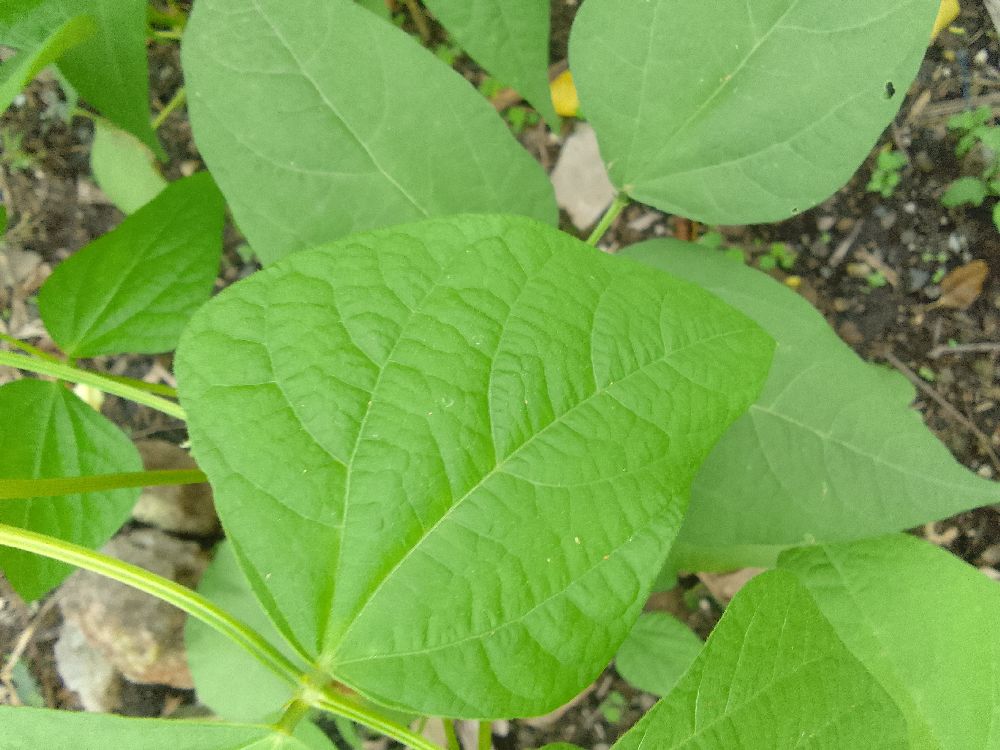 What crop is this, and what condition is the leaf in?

common bean, healthy
